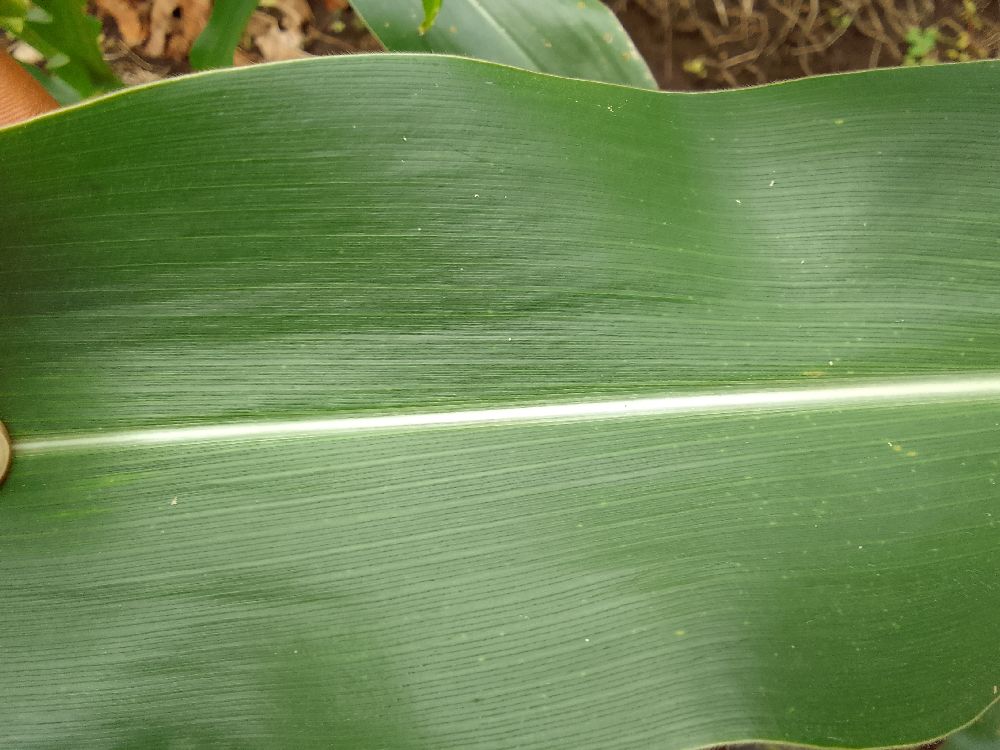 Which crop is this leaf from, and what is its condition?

maize, healthy
